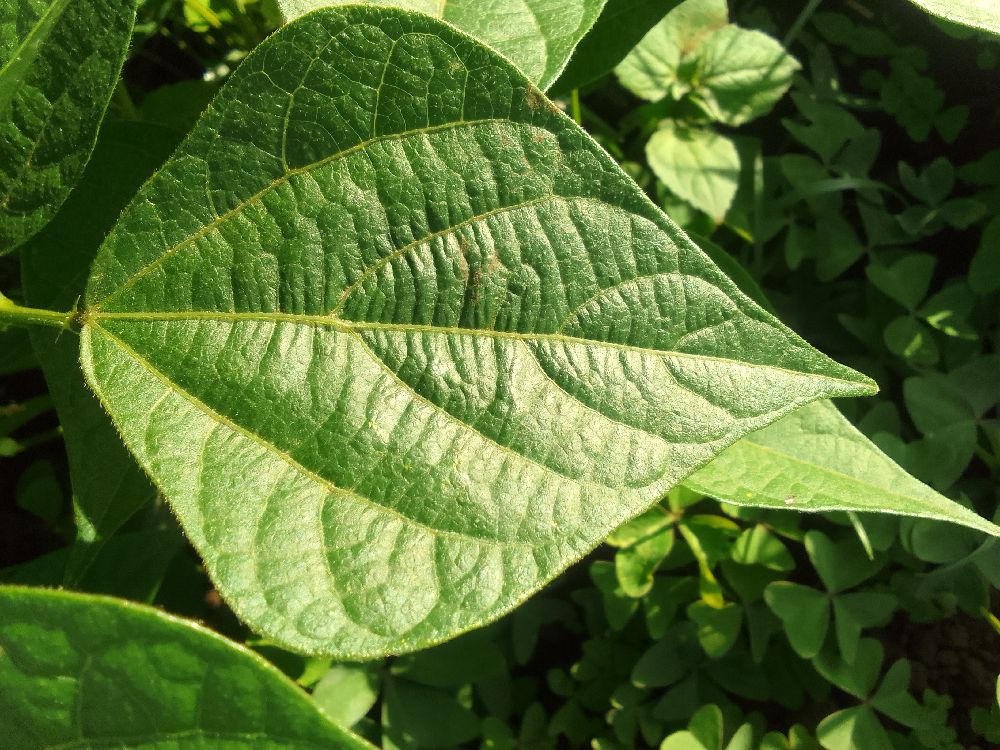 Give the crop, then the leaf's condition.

common bean, healthy
